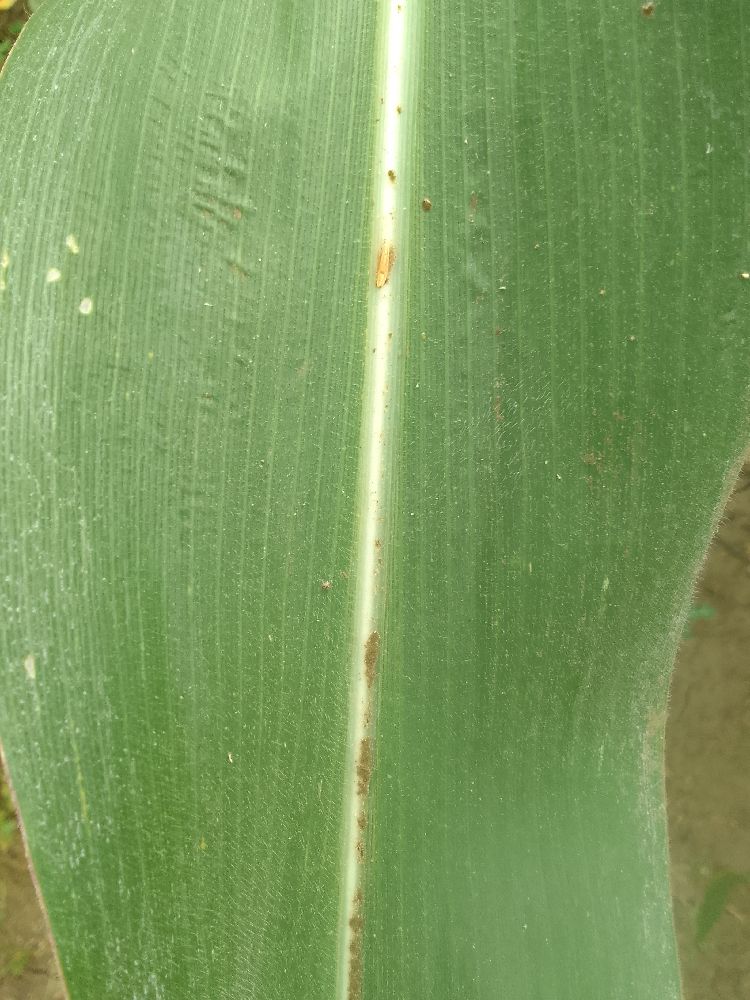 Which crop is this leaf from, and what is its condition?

maize, healthy
